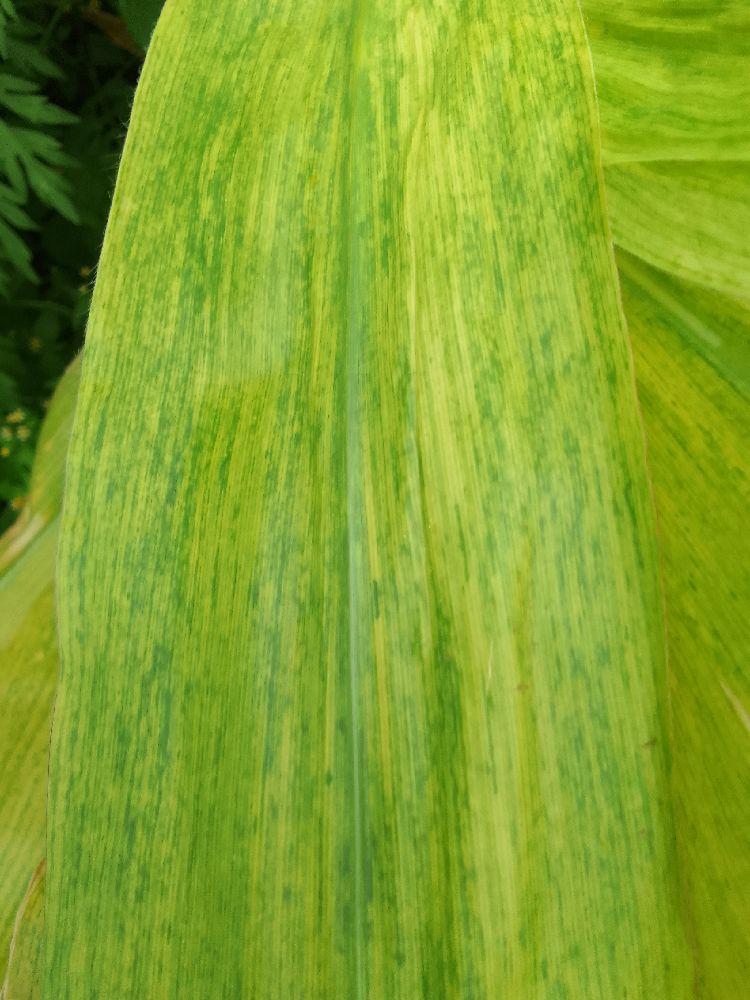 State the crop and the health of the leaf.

maize, maize lethal necrosis
